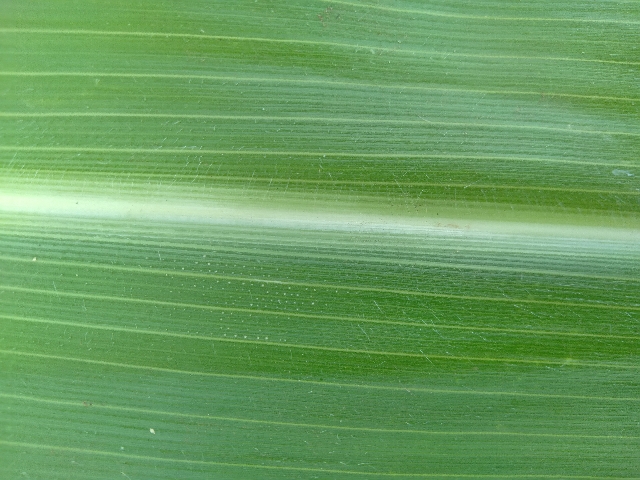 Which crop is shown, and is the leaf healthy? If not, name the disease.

maize, healthy
